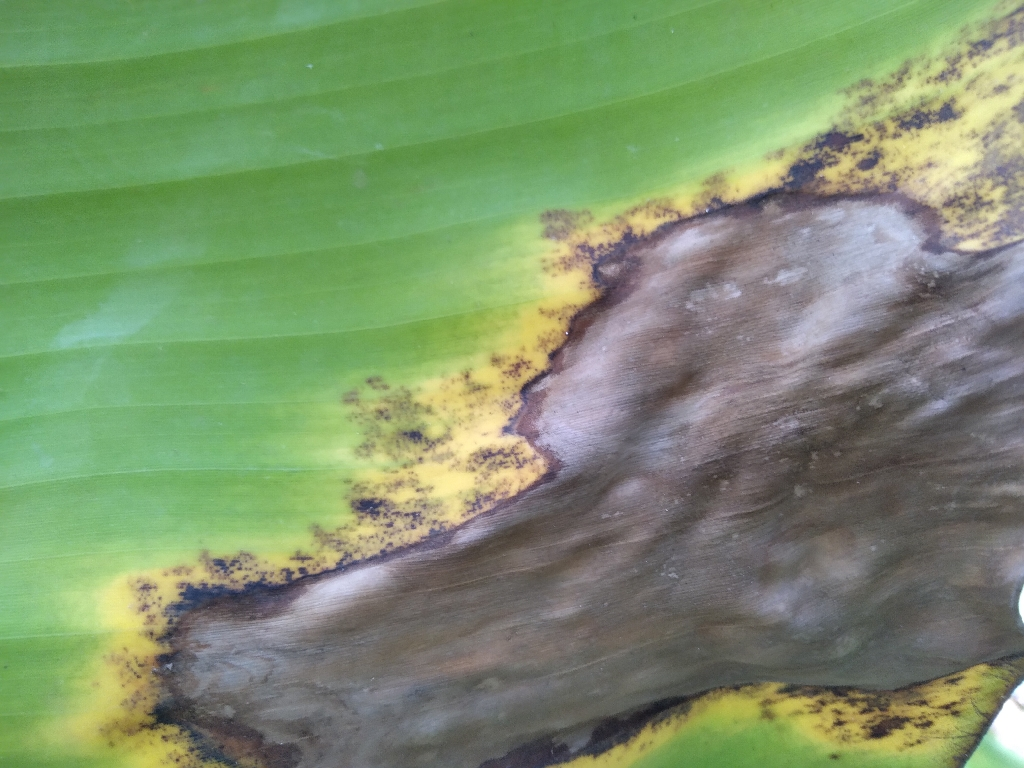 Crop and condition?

banana, black sigatoka
